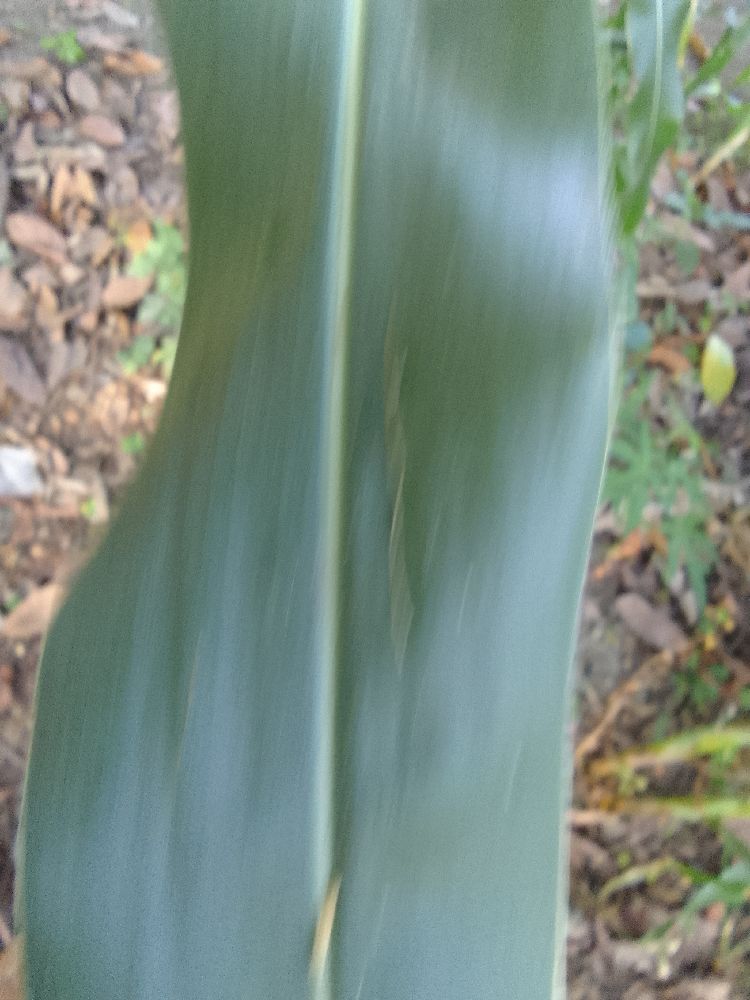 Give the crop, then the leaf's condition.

maize, healthy
